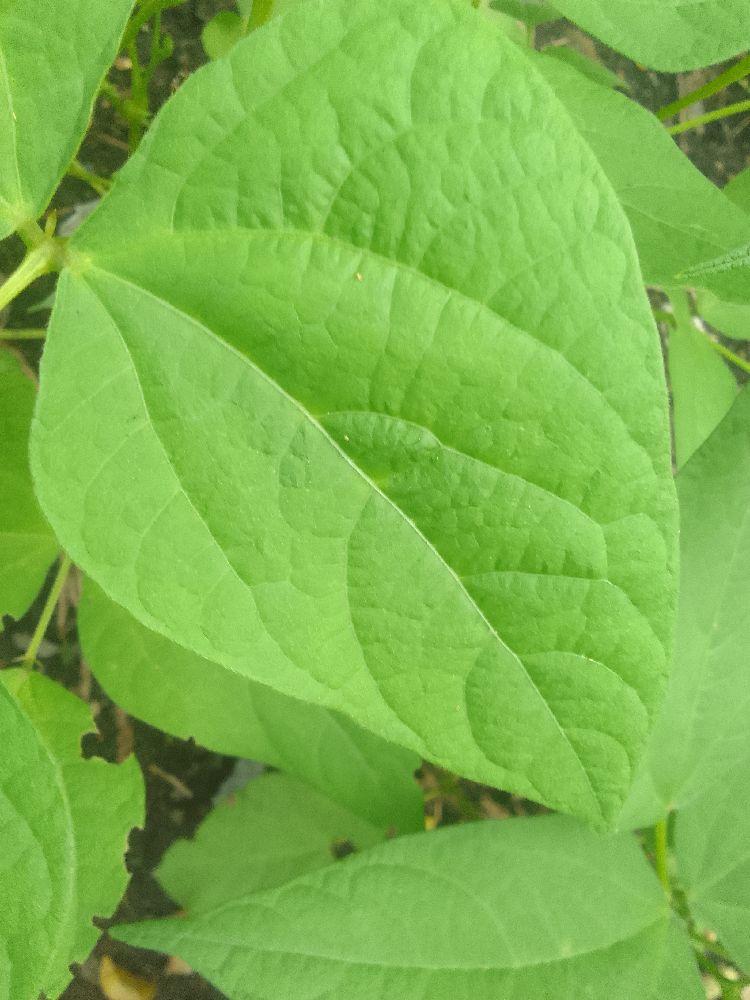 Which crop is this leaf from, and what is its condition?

common bean, healthy
